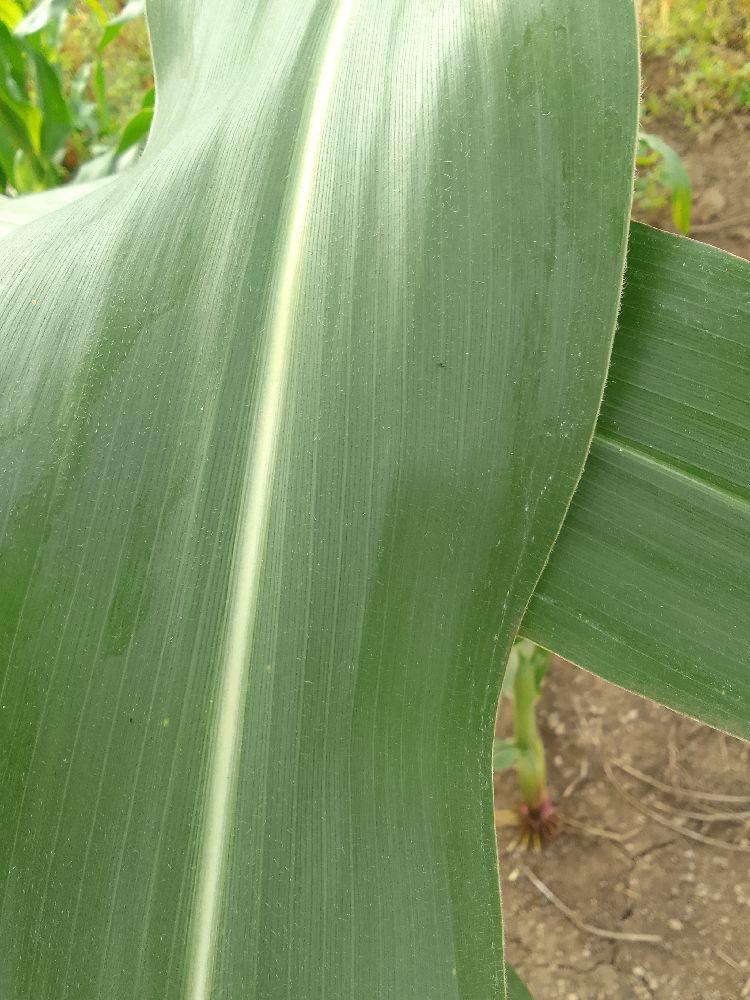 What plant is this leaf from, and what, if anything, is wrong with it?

maize, healthy
